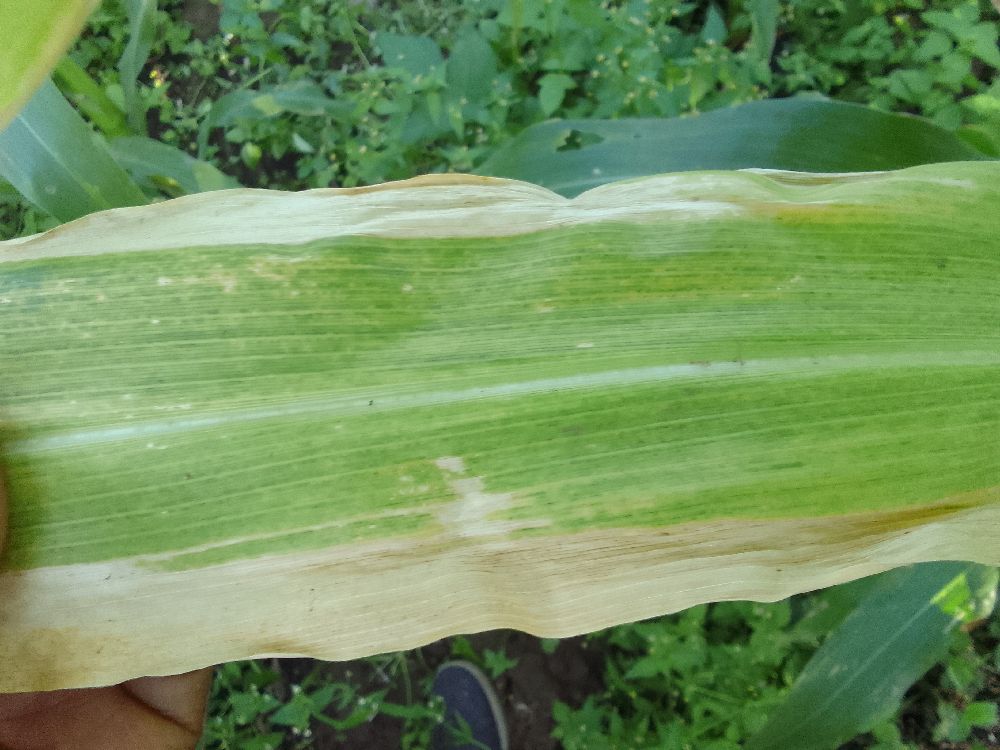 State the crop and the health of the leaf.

maize, maize lethal necrosis
